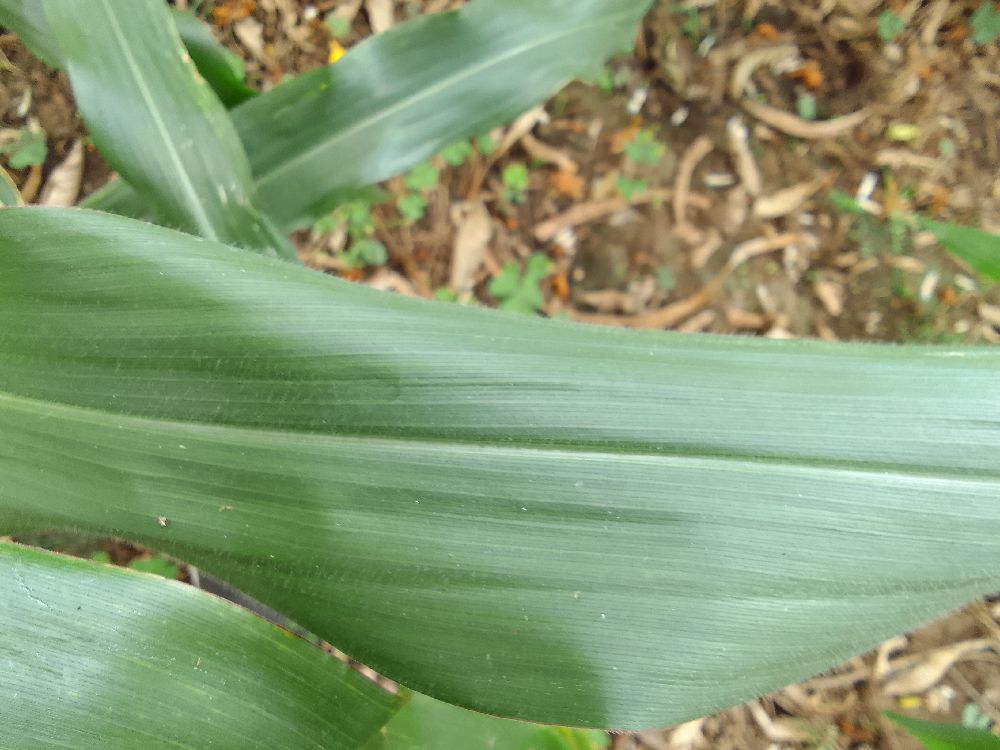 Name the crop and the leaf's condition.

maize, healthy
